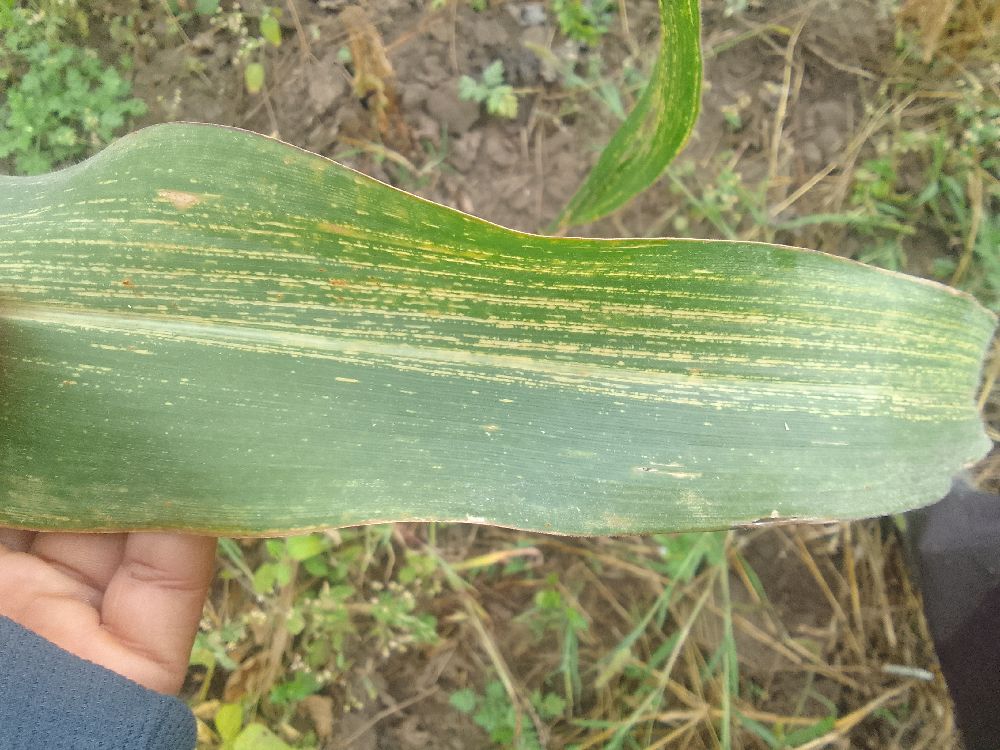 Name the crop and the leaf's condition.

maize, maize streak virus
